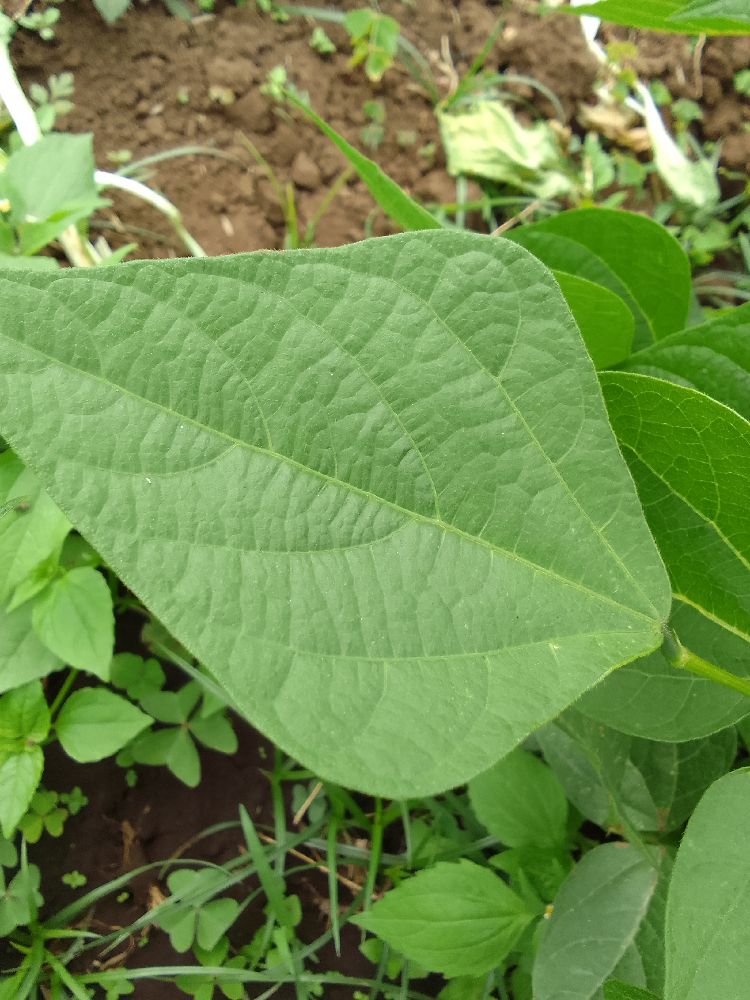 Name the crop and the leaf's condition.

common bean, healthy
